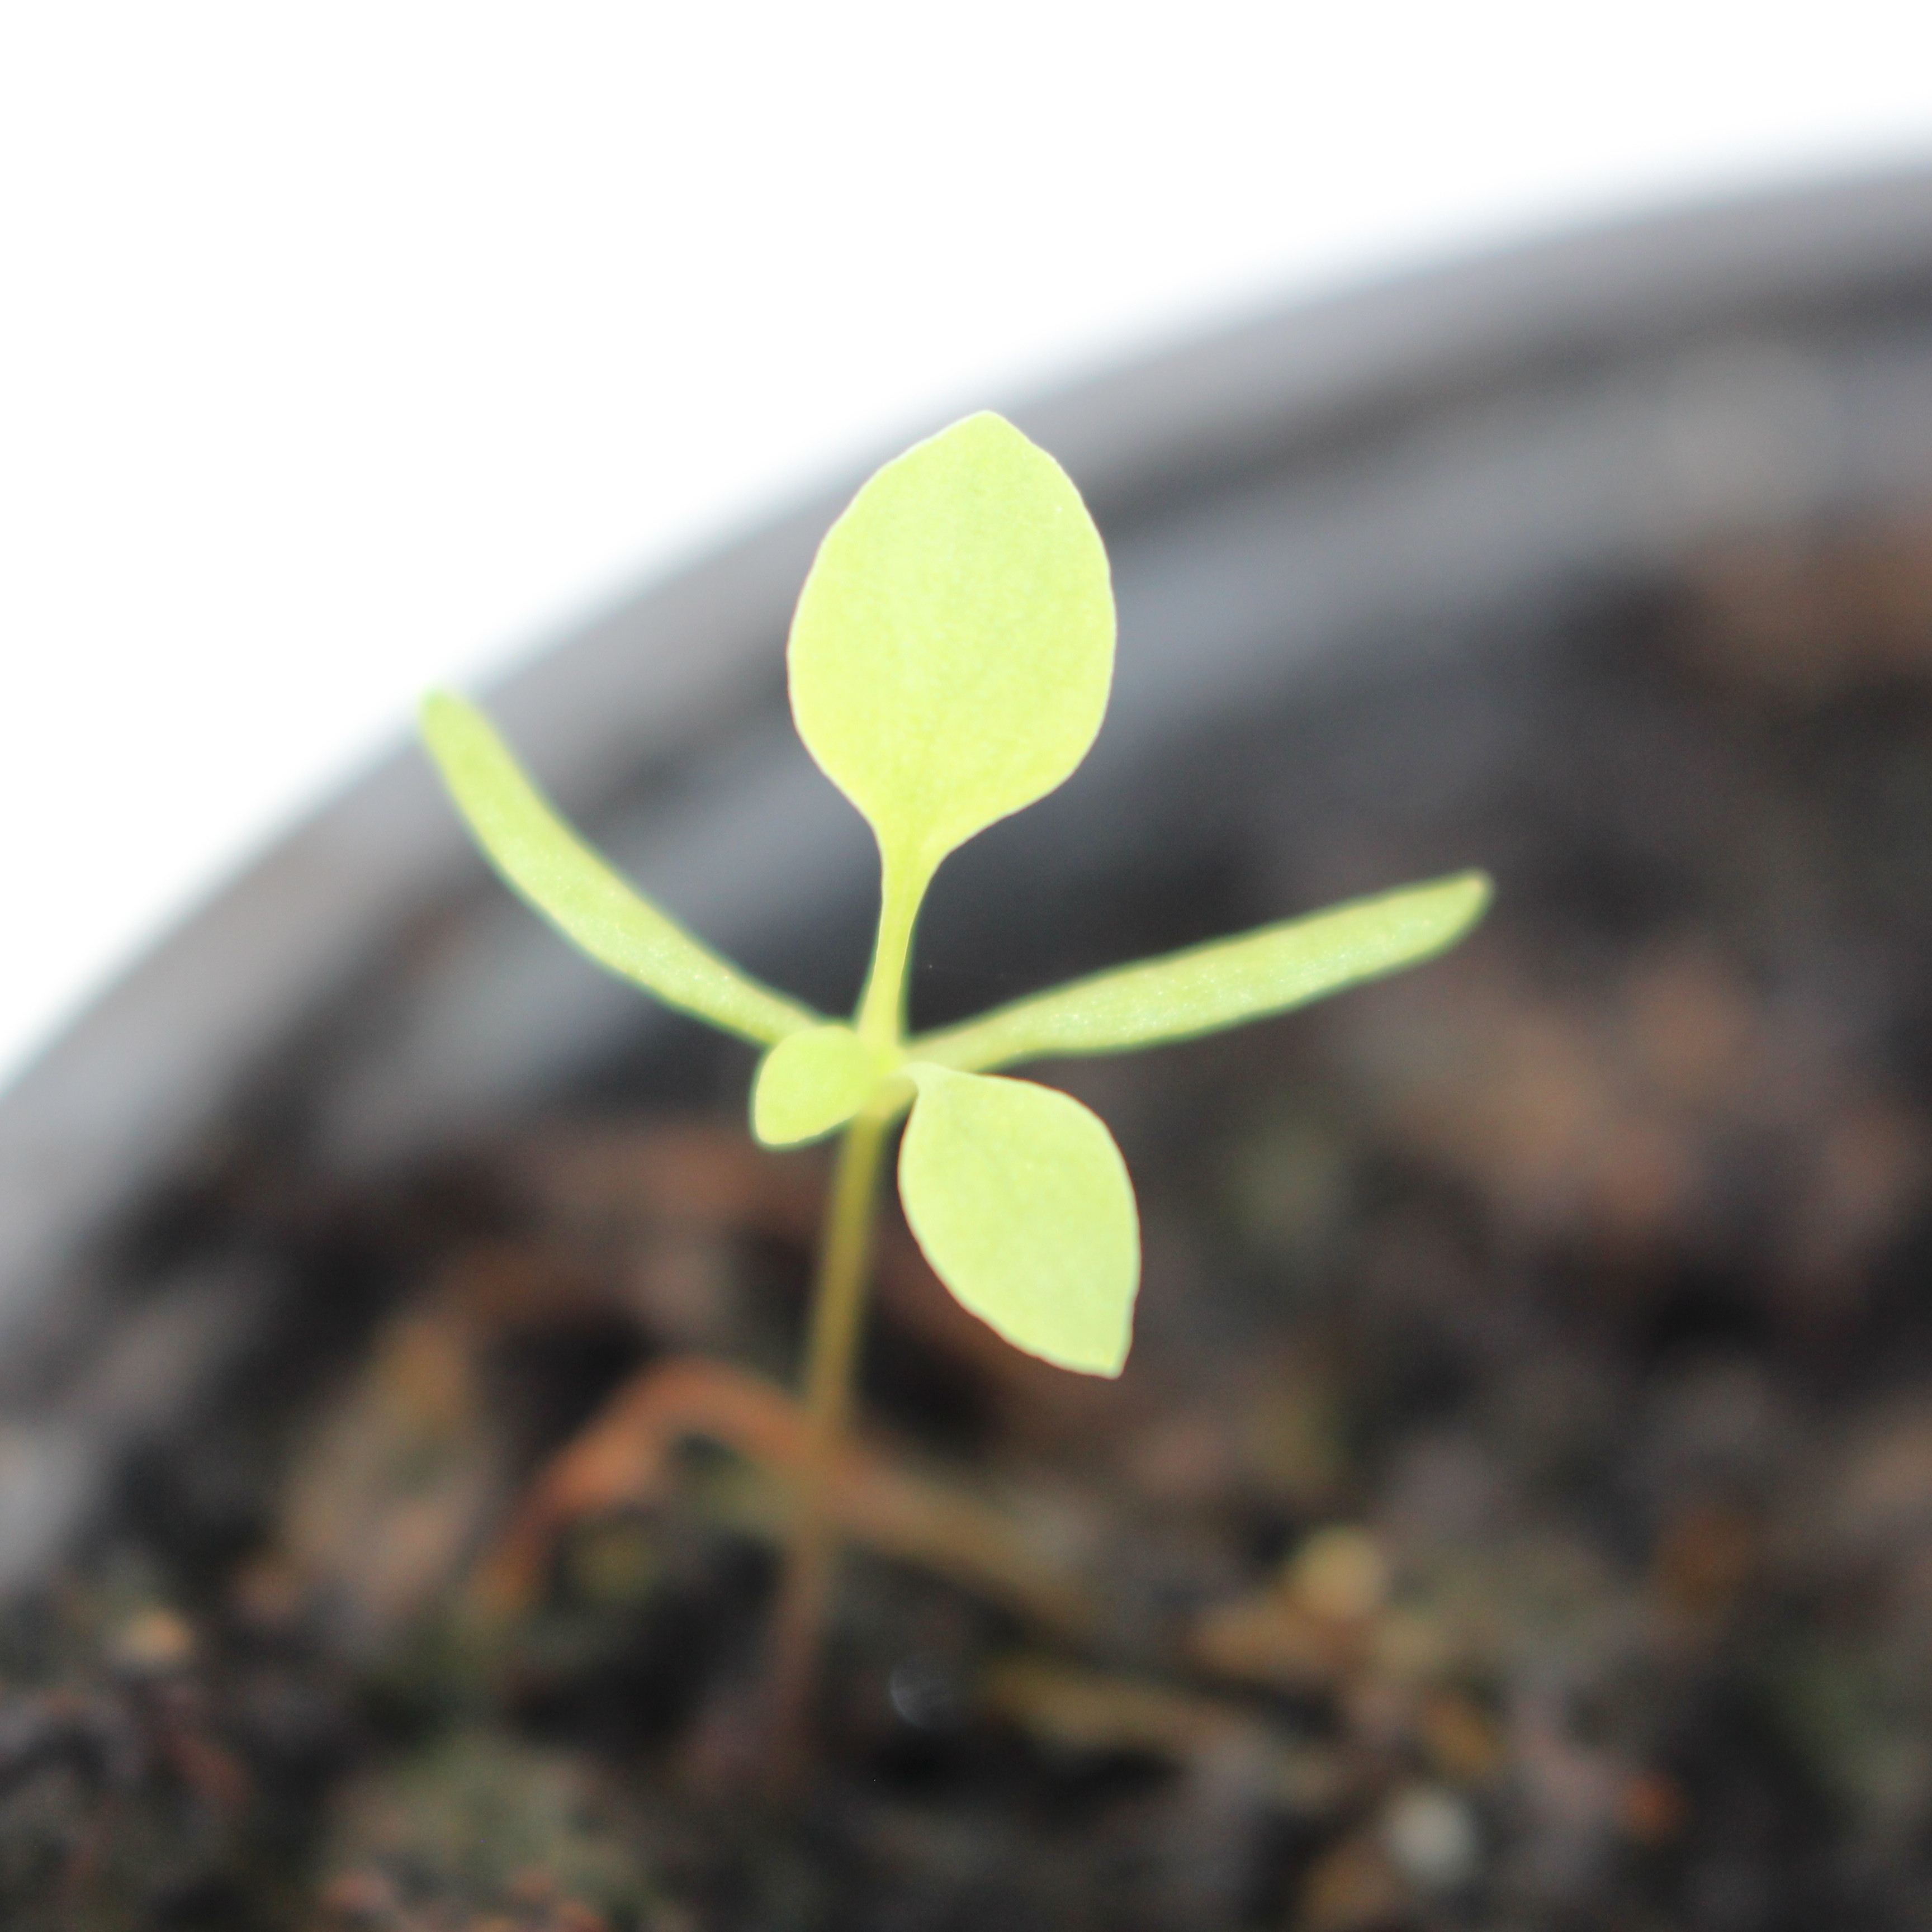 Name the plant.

Papaver rhoeas
